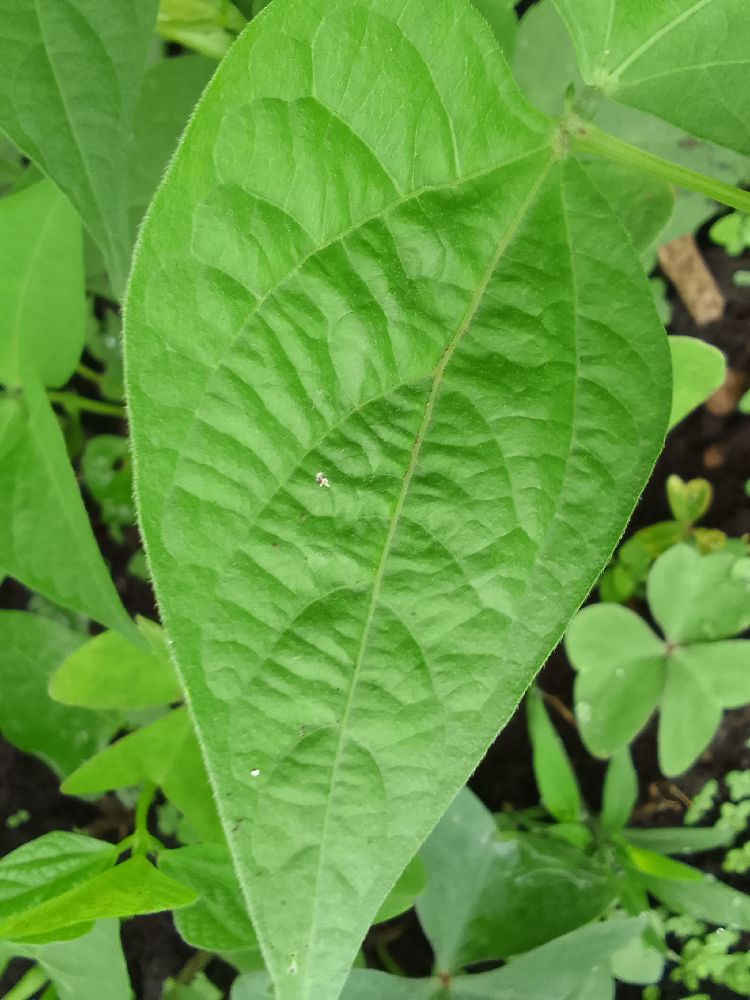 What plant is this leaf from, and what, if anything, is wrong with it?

common bean, healthy
